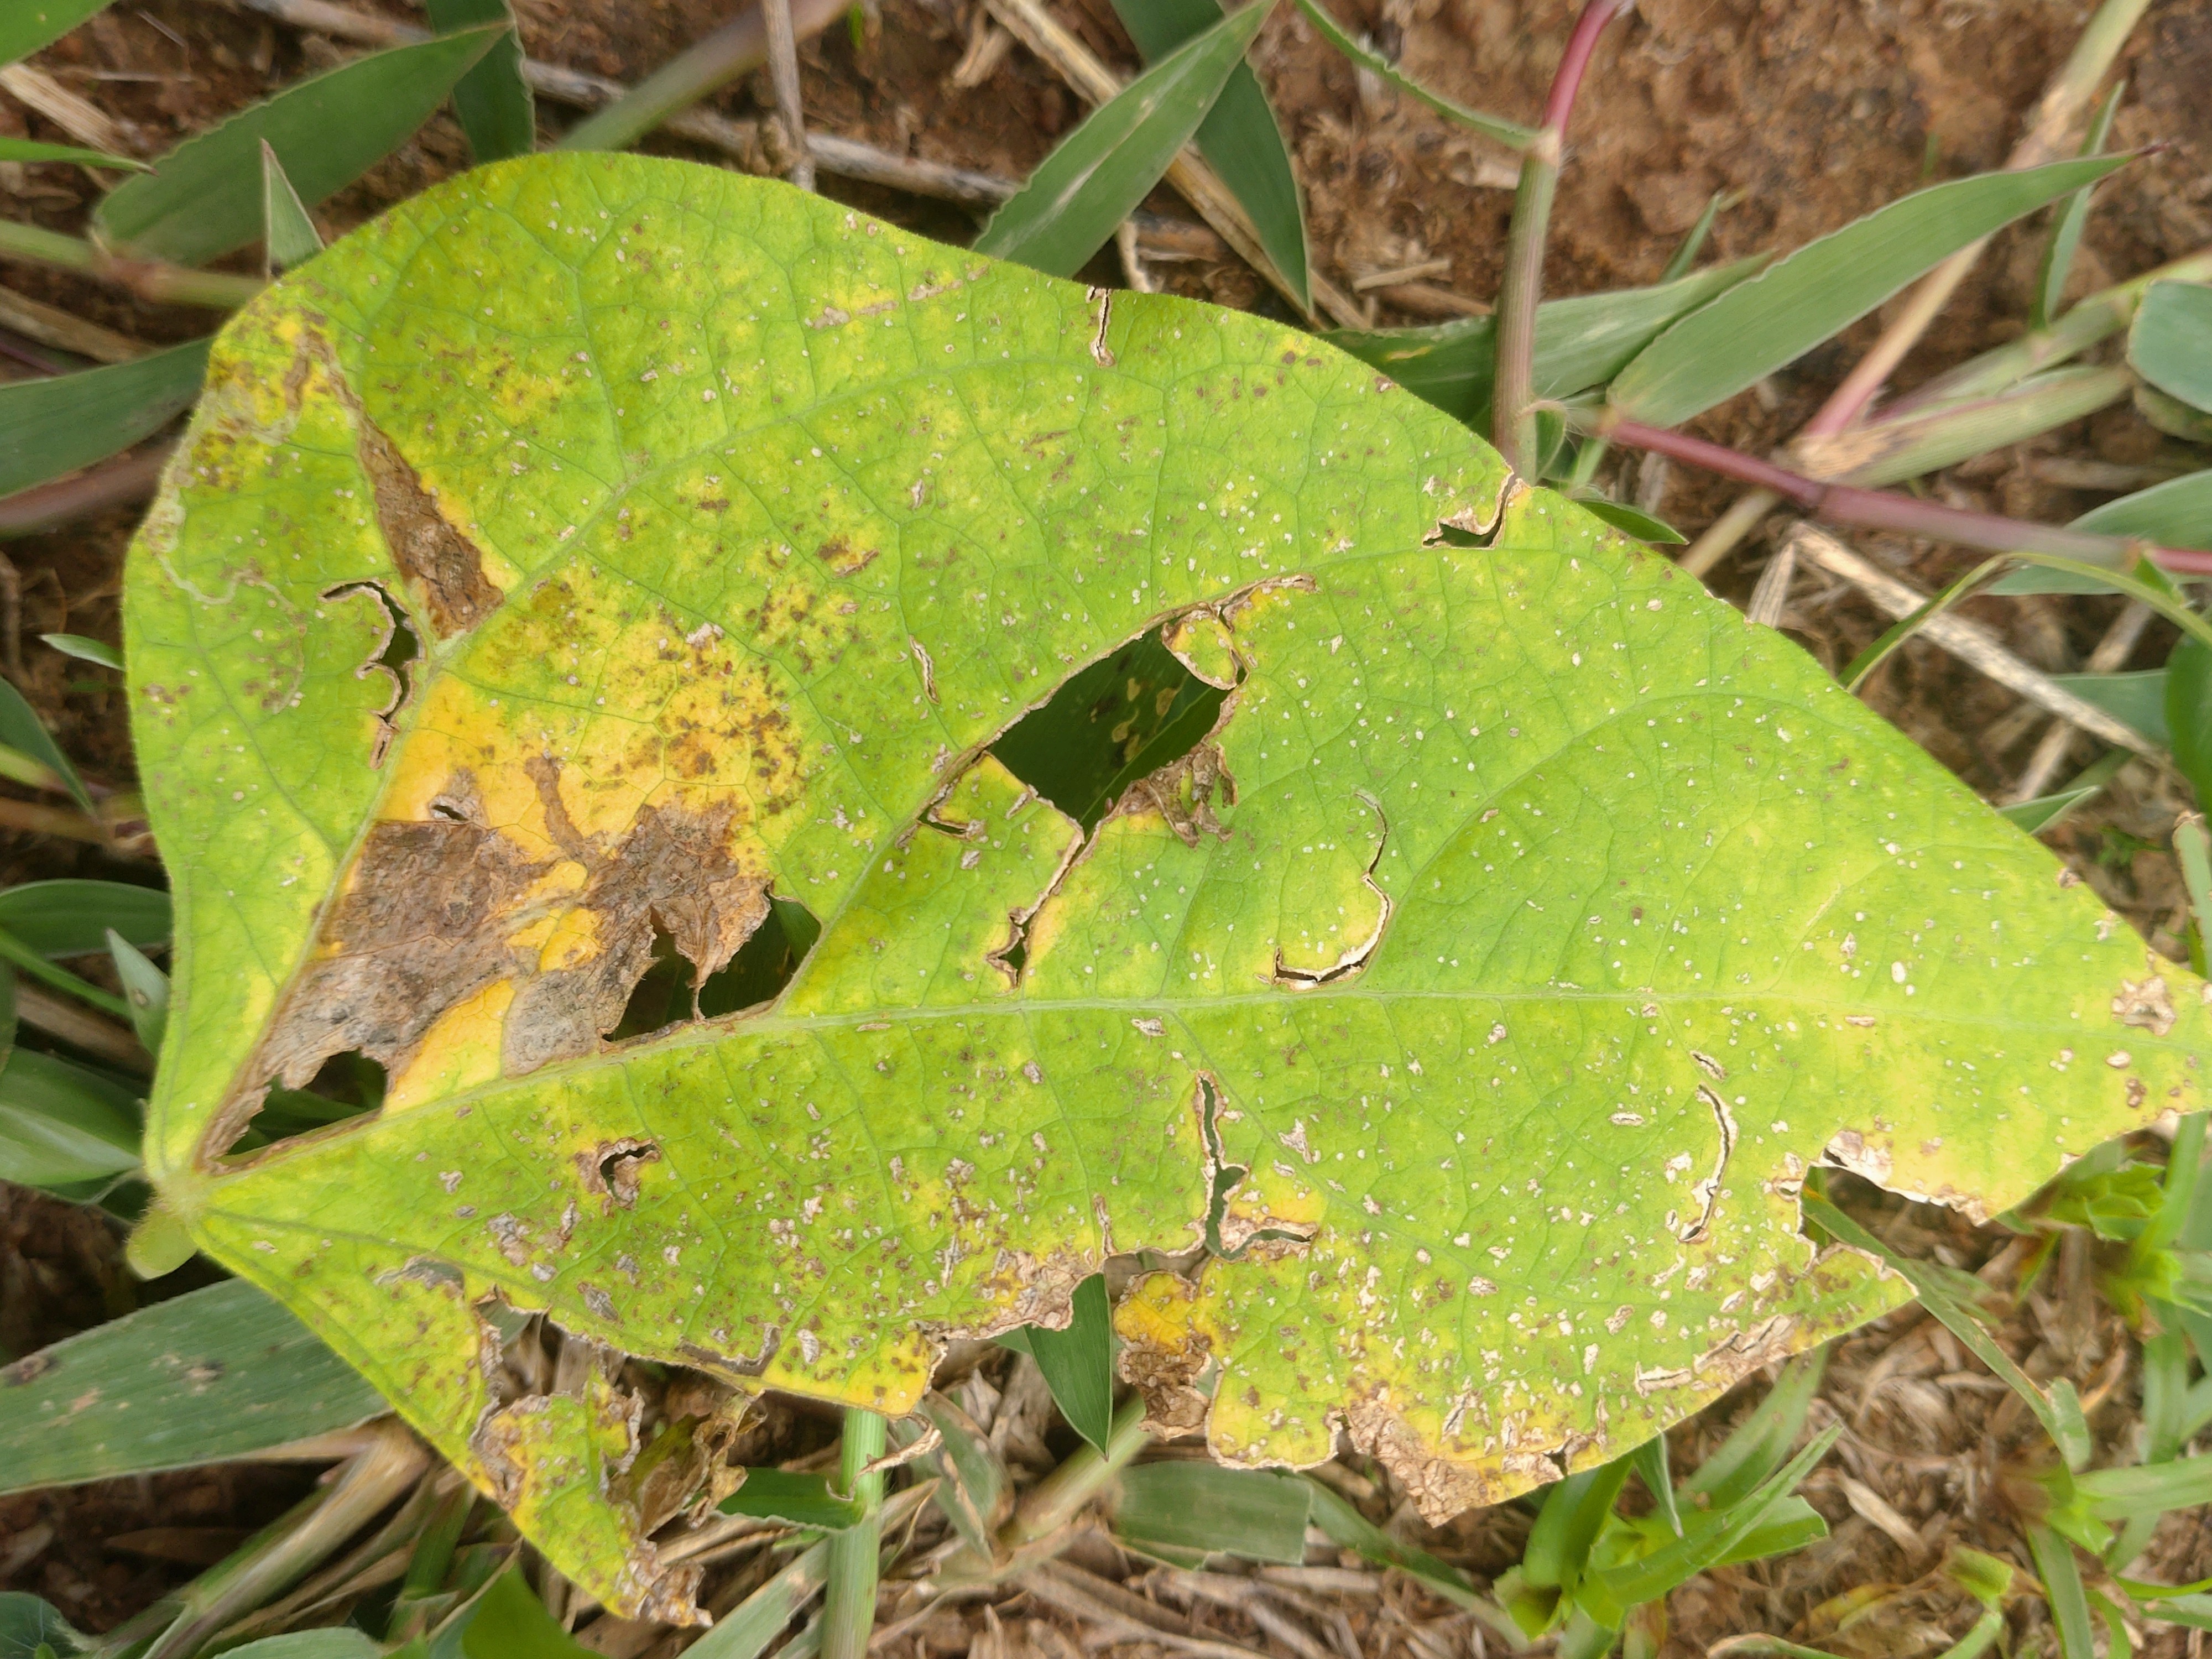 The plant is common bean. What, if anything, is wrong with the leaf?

rust
